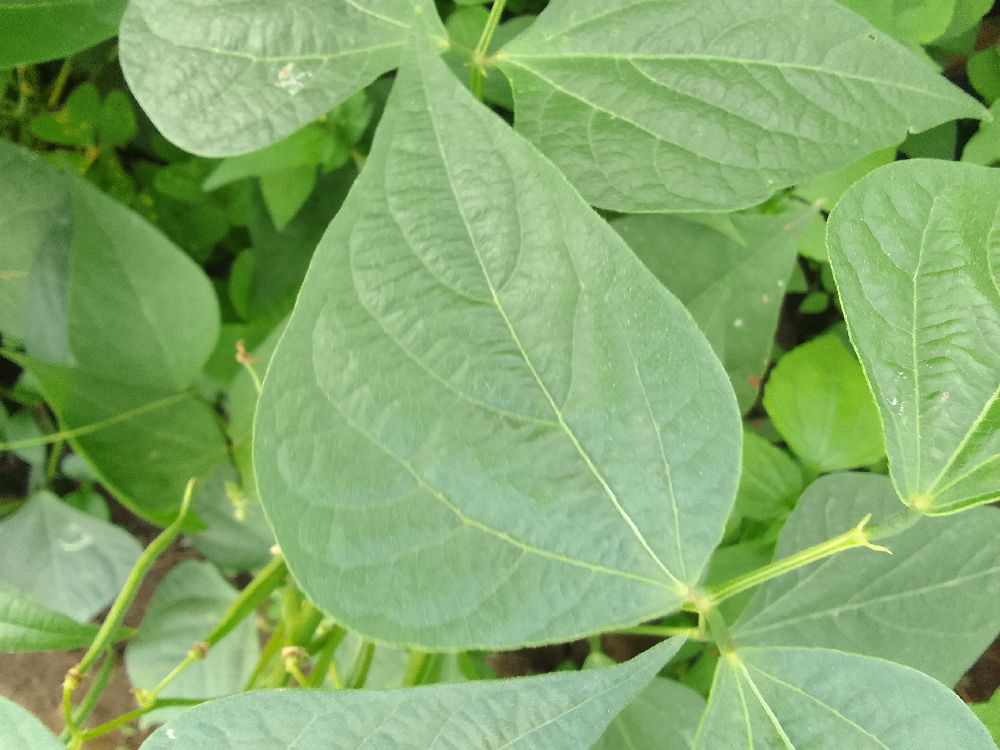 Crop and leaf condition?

common bean, healthy
